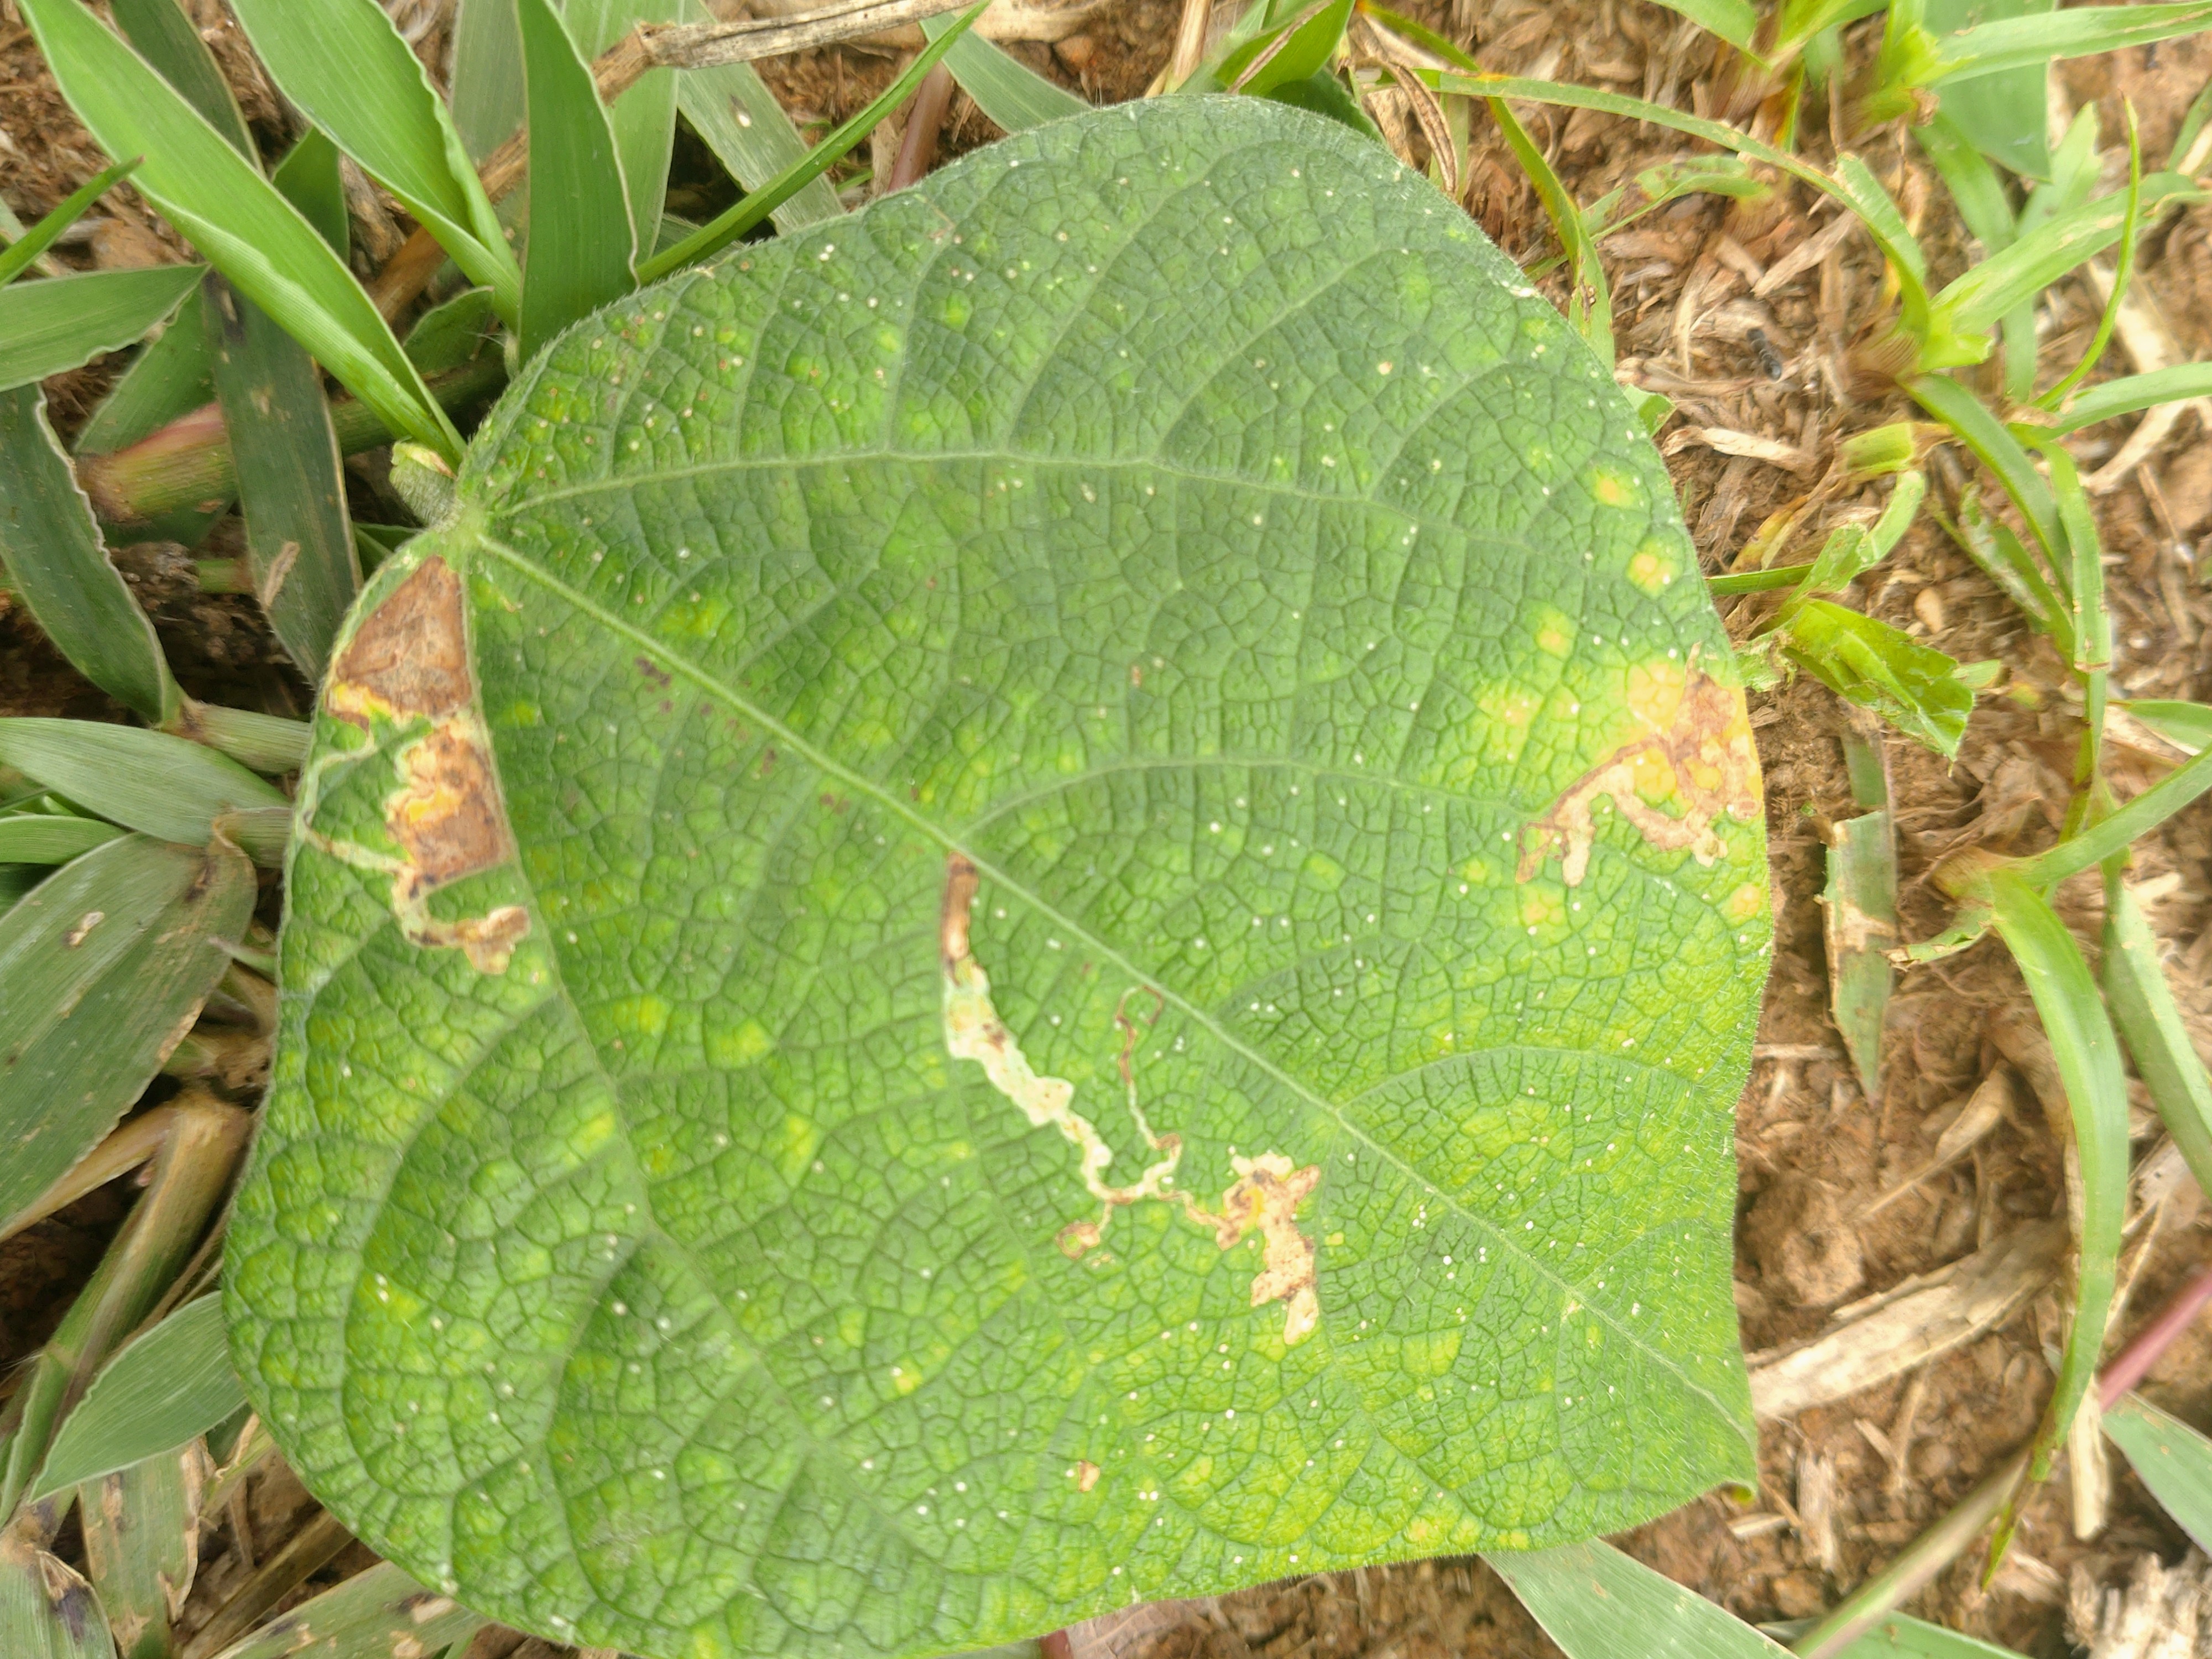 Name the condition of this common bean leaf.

rust
